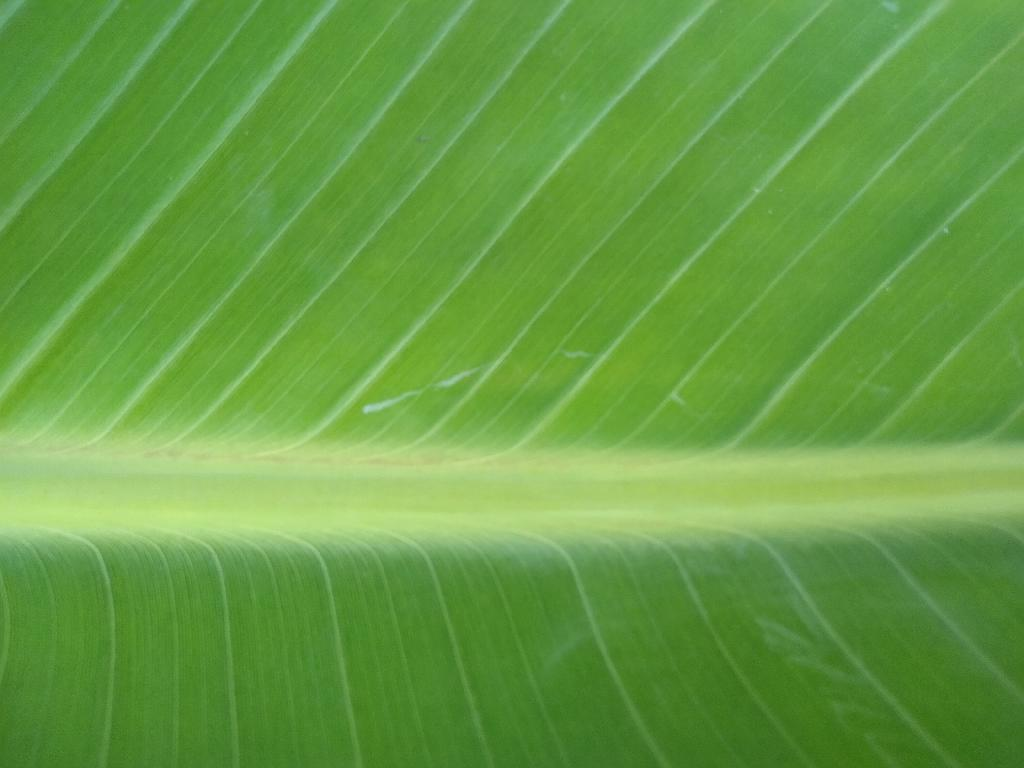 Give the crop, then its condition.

banana, healthy
